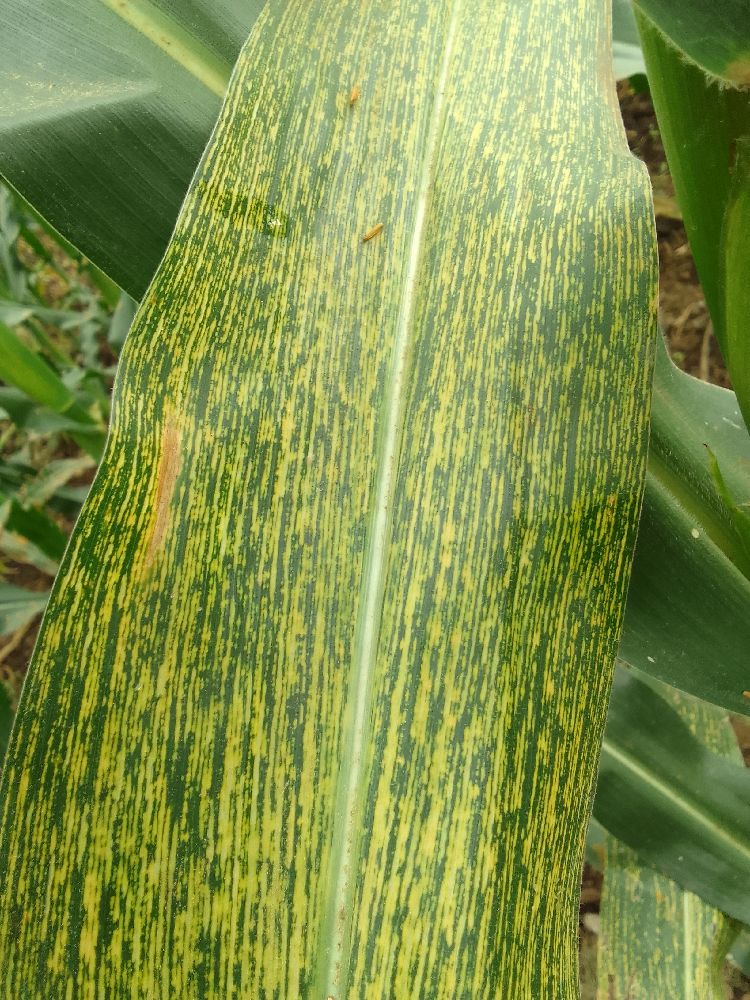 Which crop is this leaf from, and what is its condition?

maize, maize streak virus
